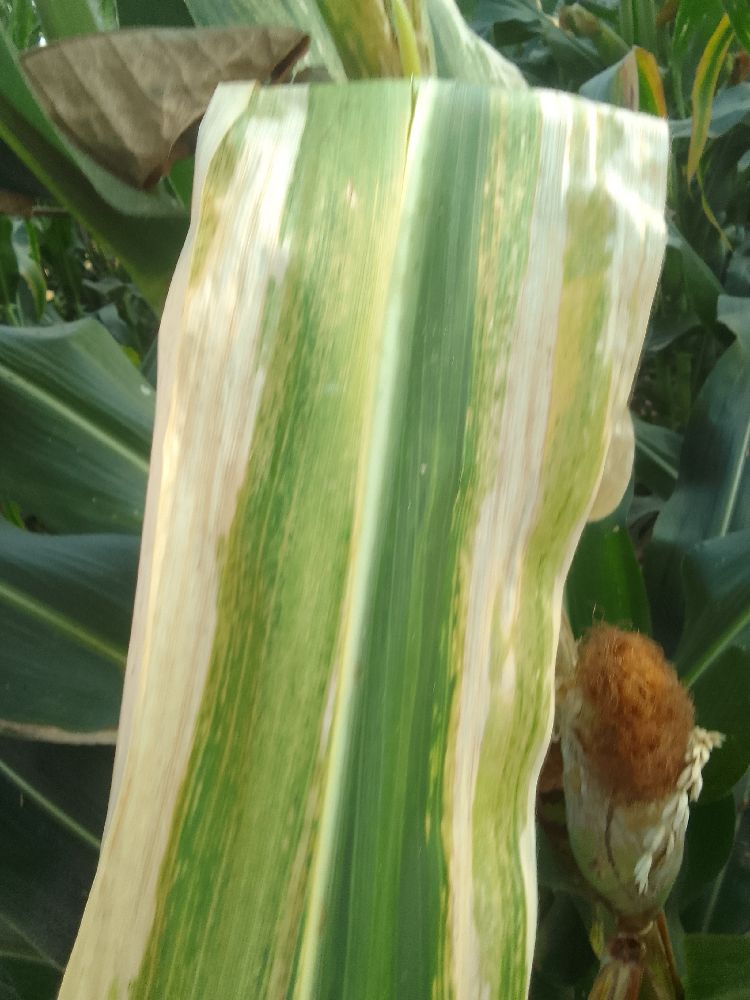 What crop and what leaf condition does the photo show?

maize, maize lethal necrosis
